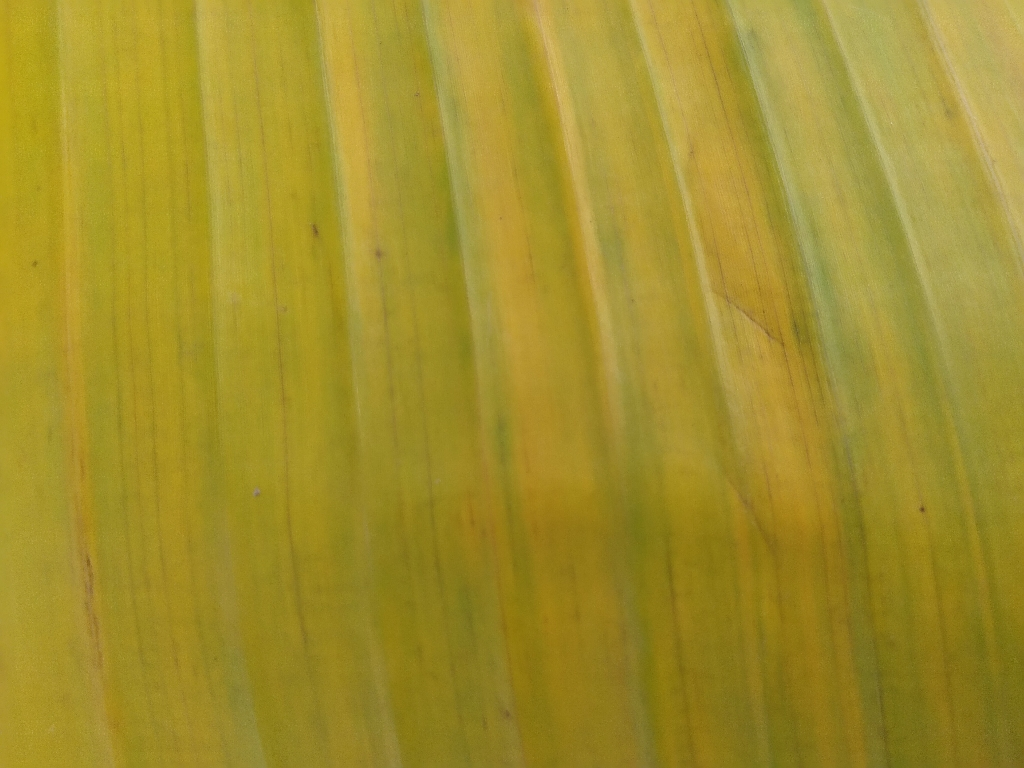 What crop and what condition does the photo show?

banana, fusarium wilt race 1
